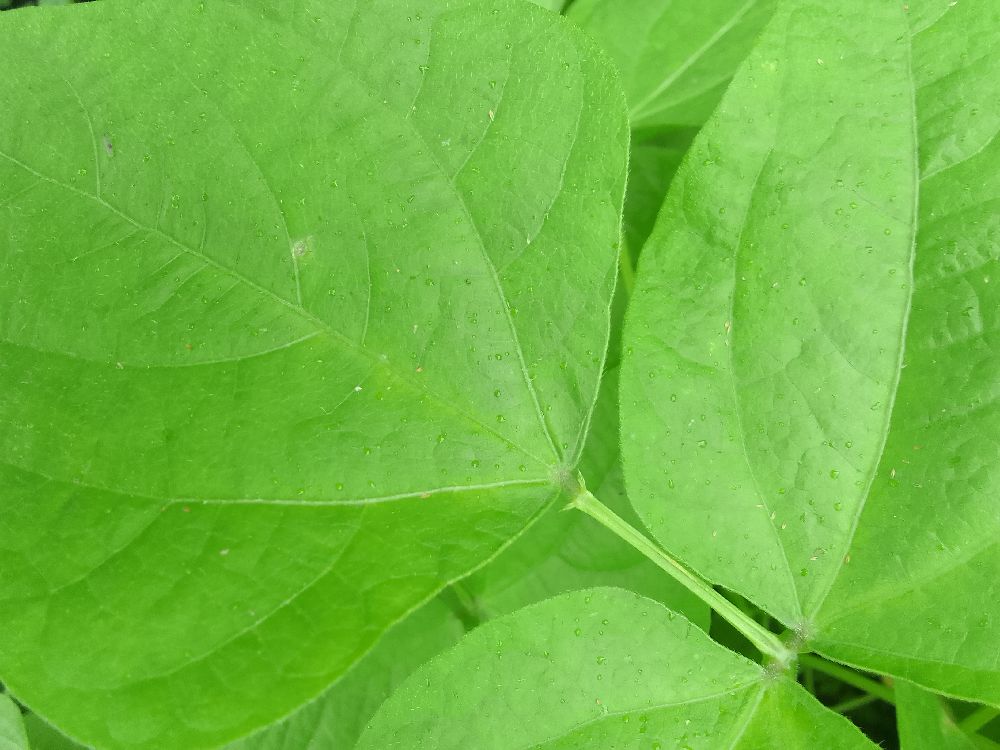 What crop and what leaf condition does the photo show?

common bean, healthy
